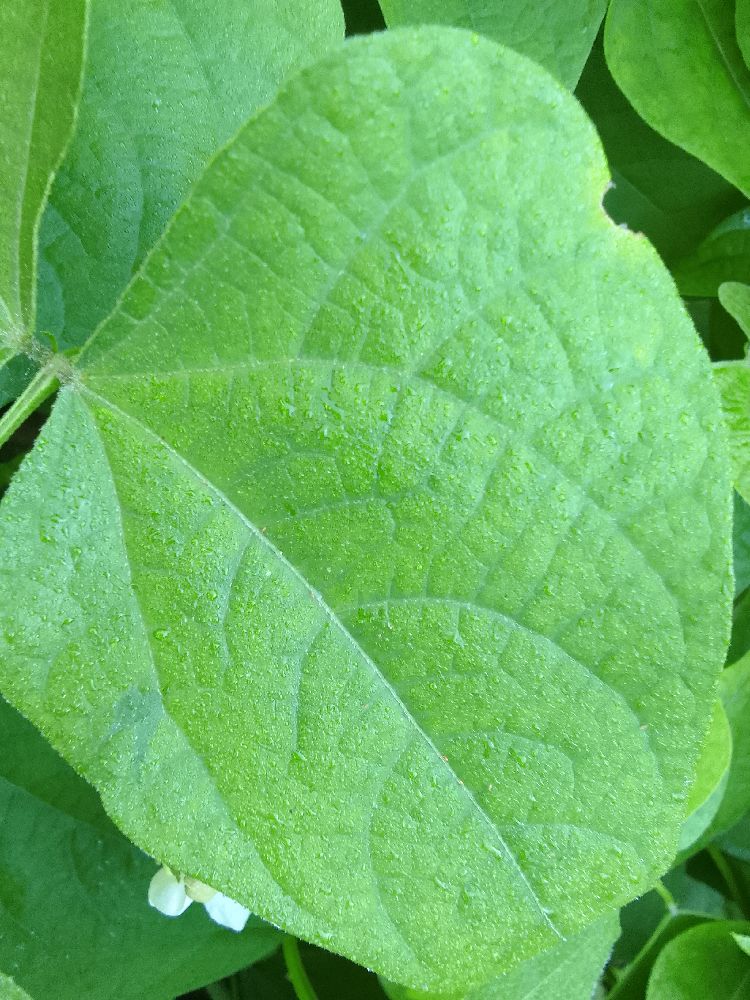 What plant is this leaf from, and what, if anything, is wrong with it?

common bean, healthy
